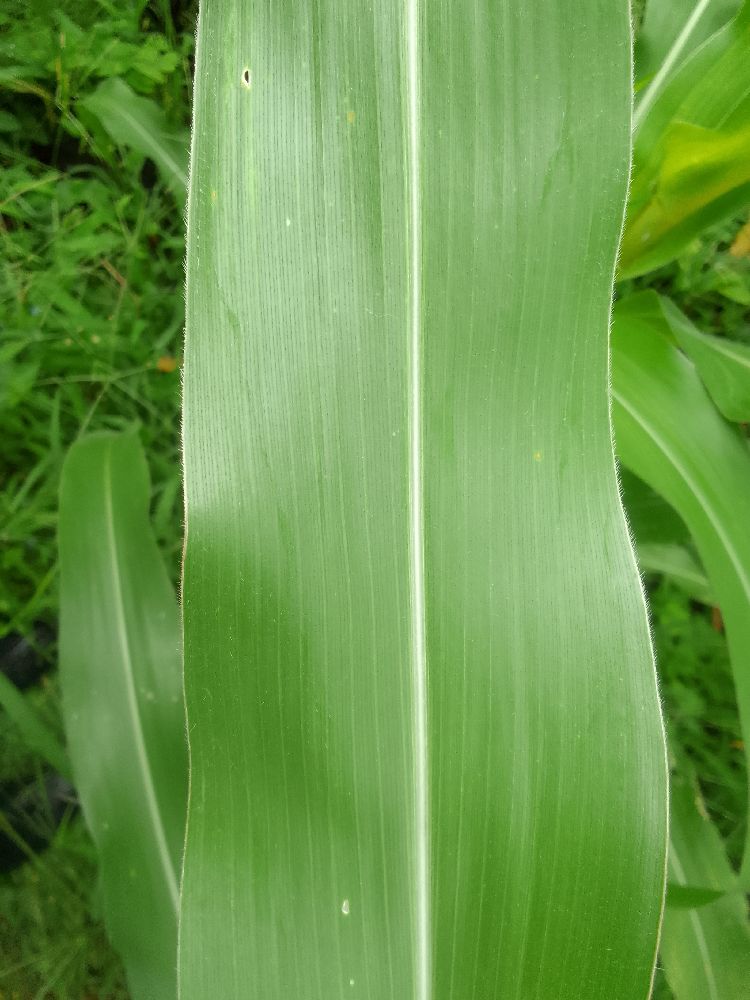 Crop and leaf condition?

maize, healthy
